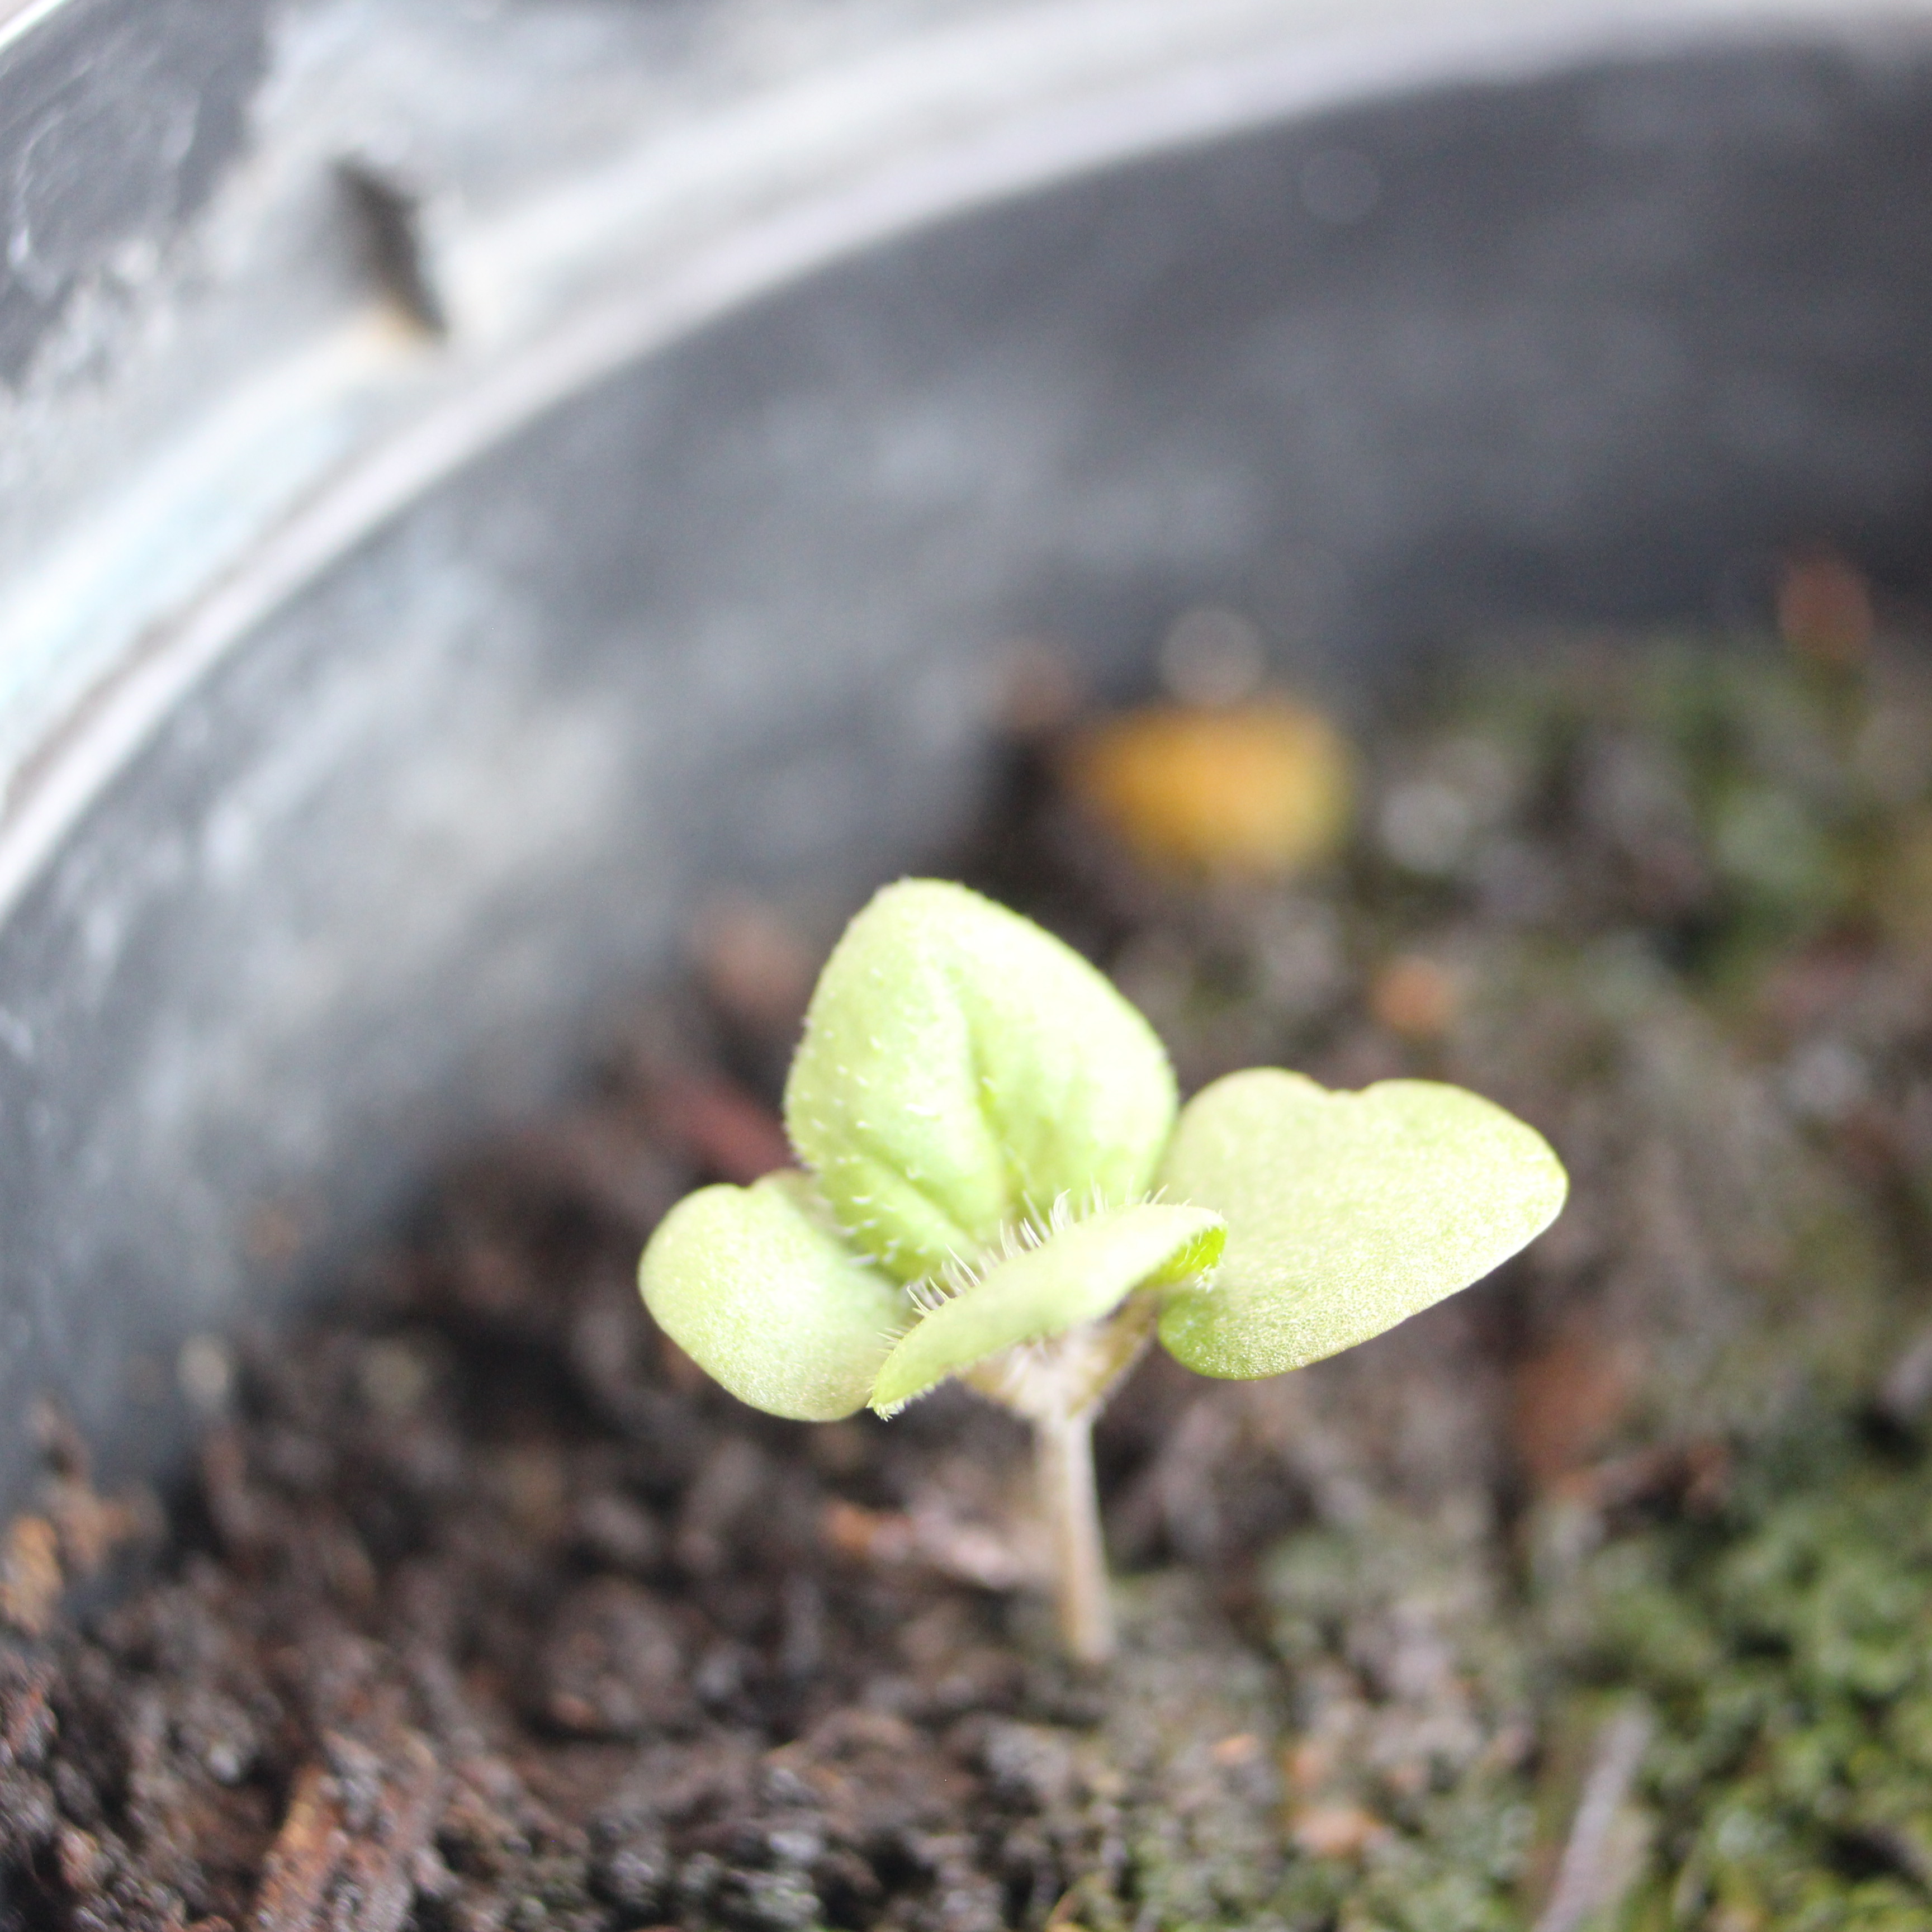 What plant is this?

Veronica persica
